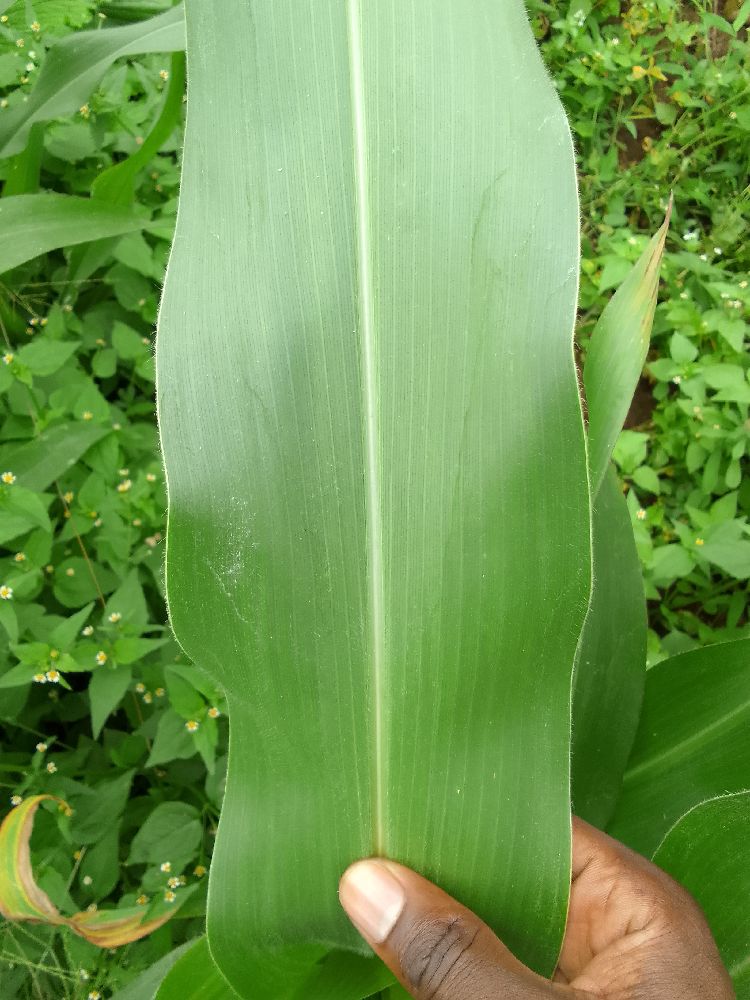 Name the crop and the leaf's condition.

maize, healthy
